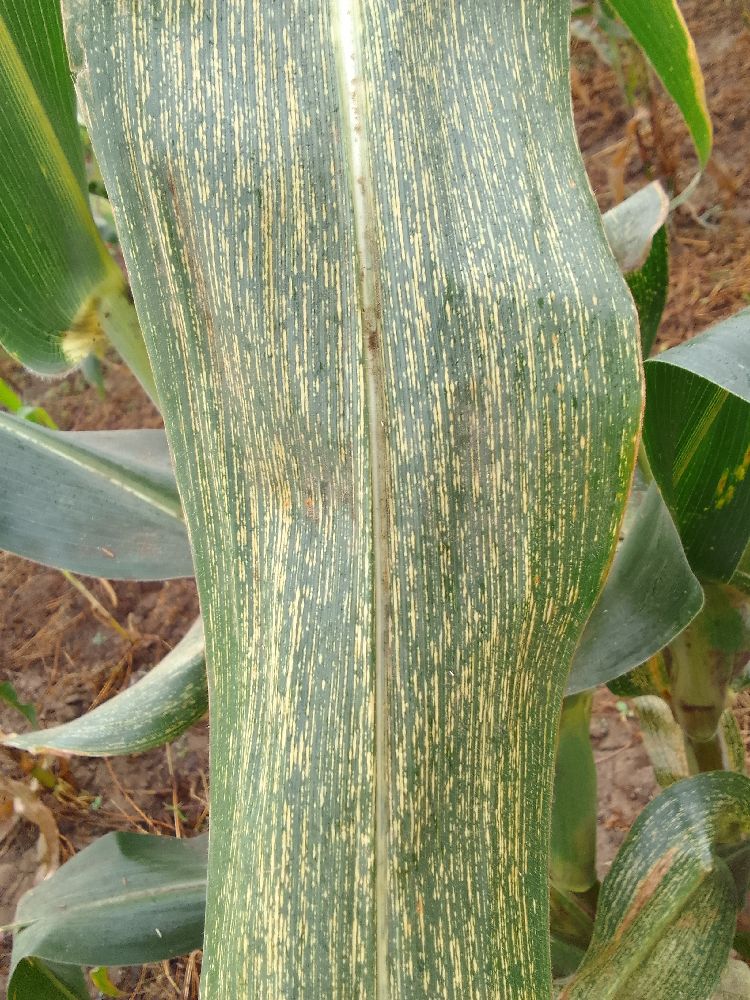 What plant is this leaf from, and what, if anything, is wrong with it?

maize, maize streak virus
